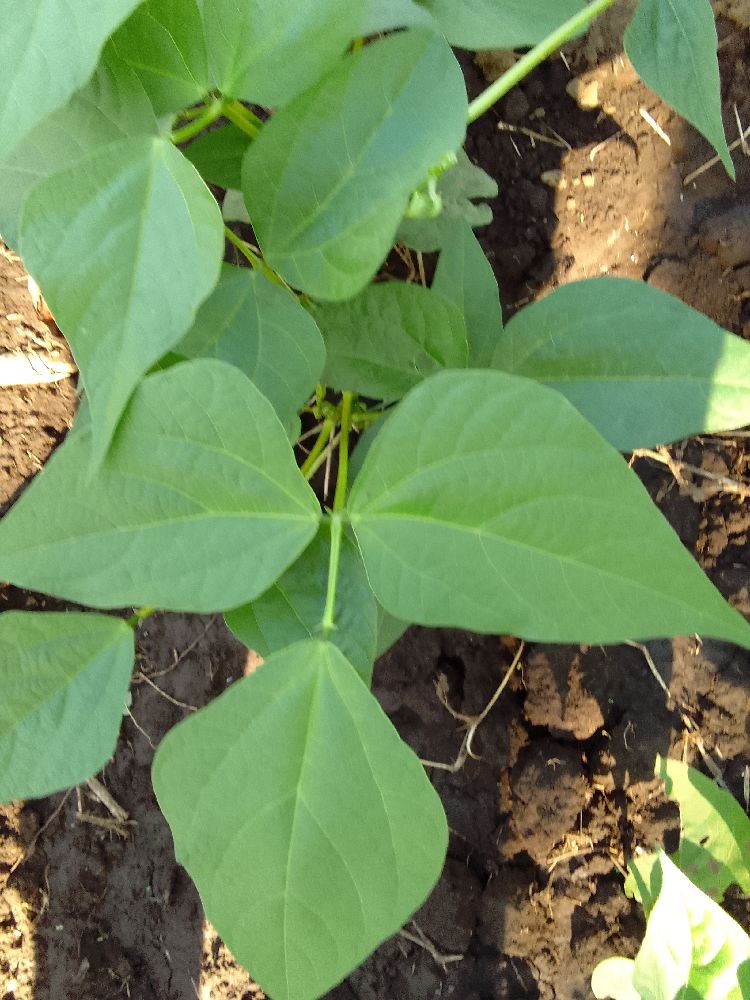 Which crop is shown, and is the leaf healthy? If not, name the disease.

common bean, healthy
